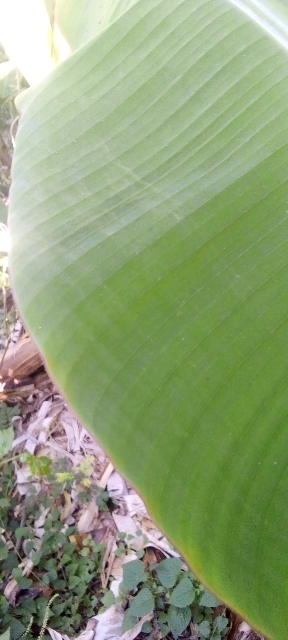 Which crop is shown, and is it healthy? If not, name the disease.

banana, healthy
